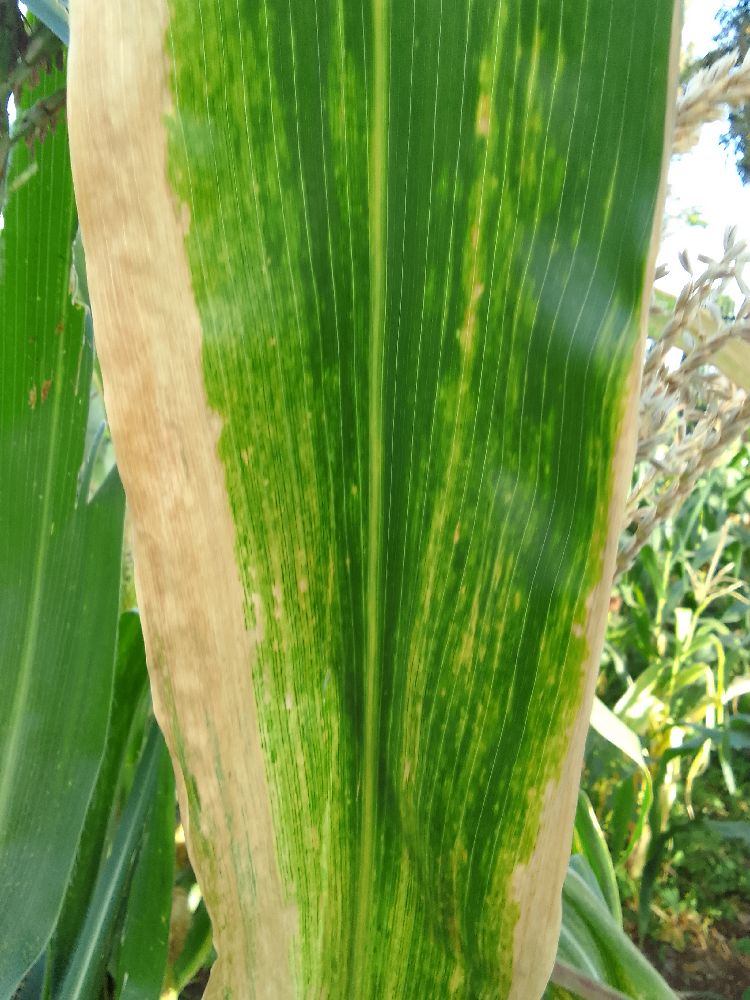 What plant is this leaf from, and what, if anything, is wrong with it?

maize, maize lethal necrosis
